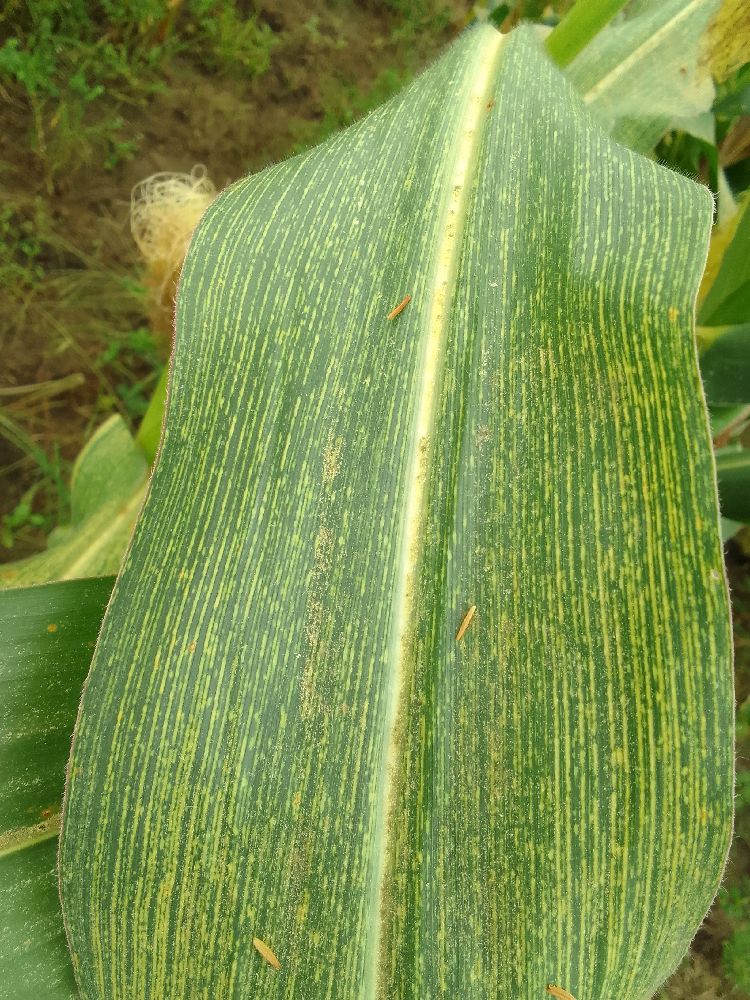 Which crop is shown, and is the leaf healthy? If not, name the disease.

maize, maize streak virus
